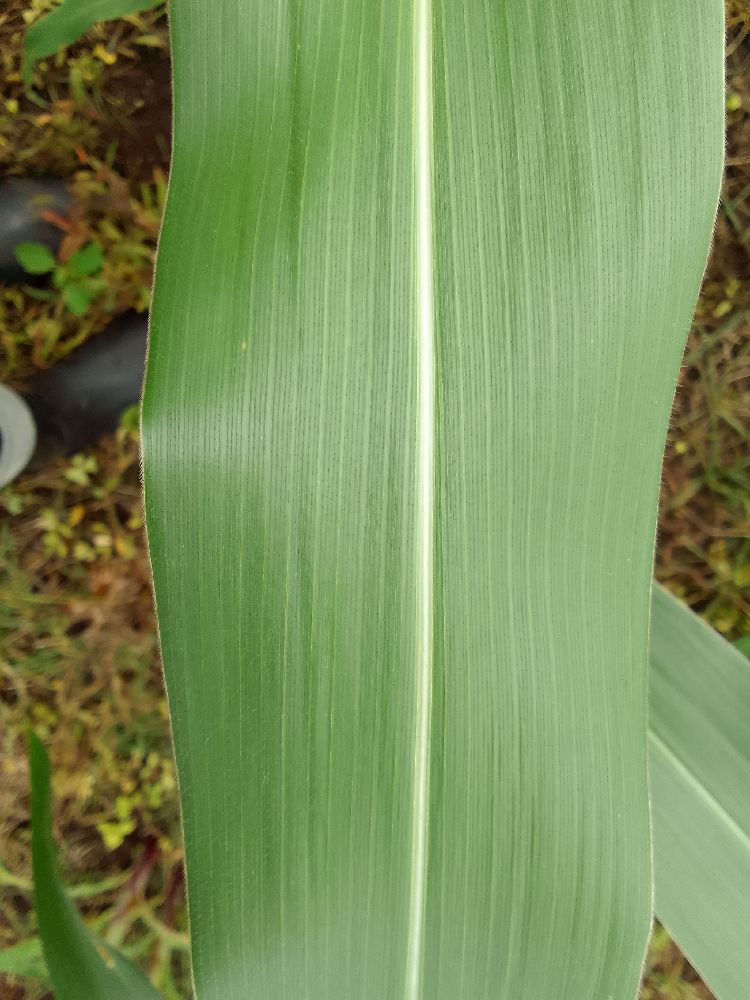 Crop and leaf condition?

maize, healthy
